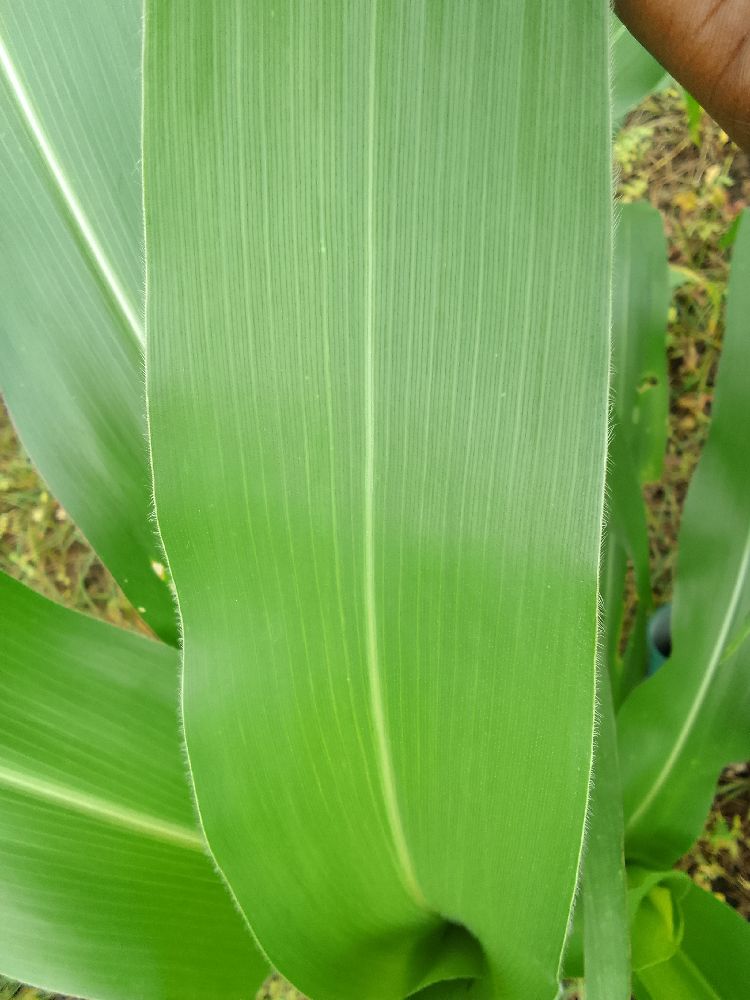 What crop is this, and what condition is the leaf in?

maize, healthy
